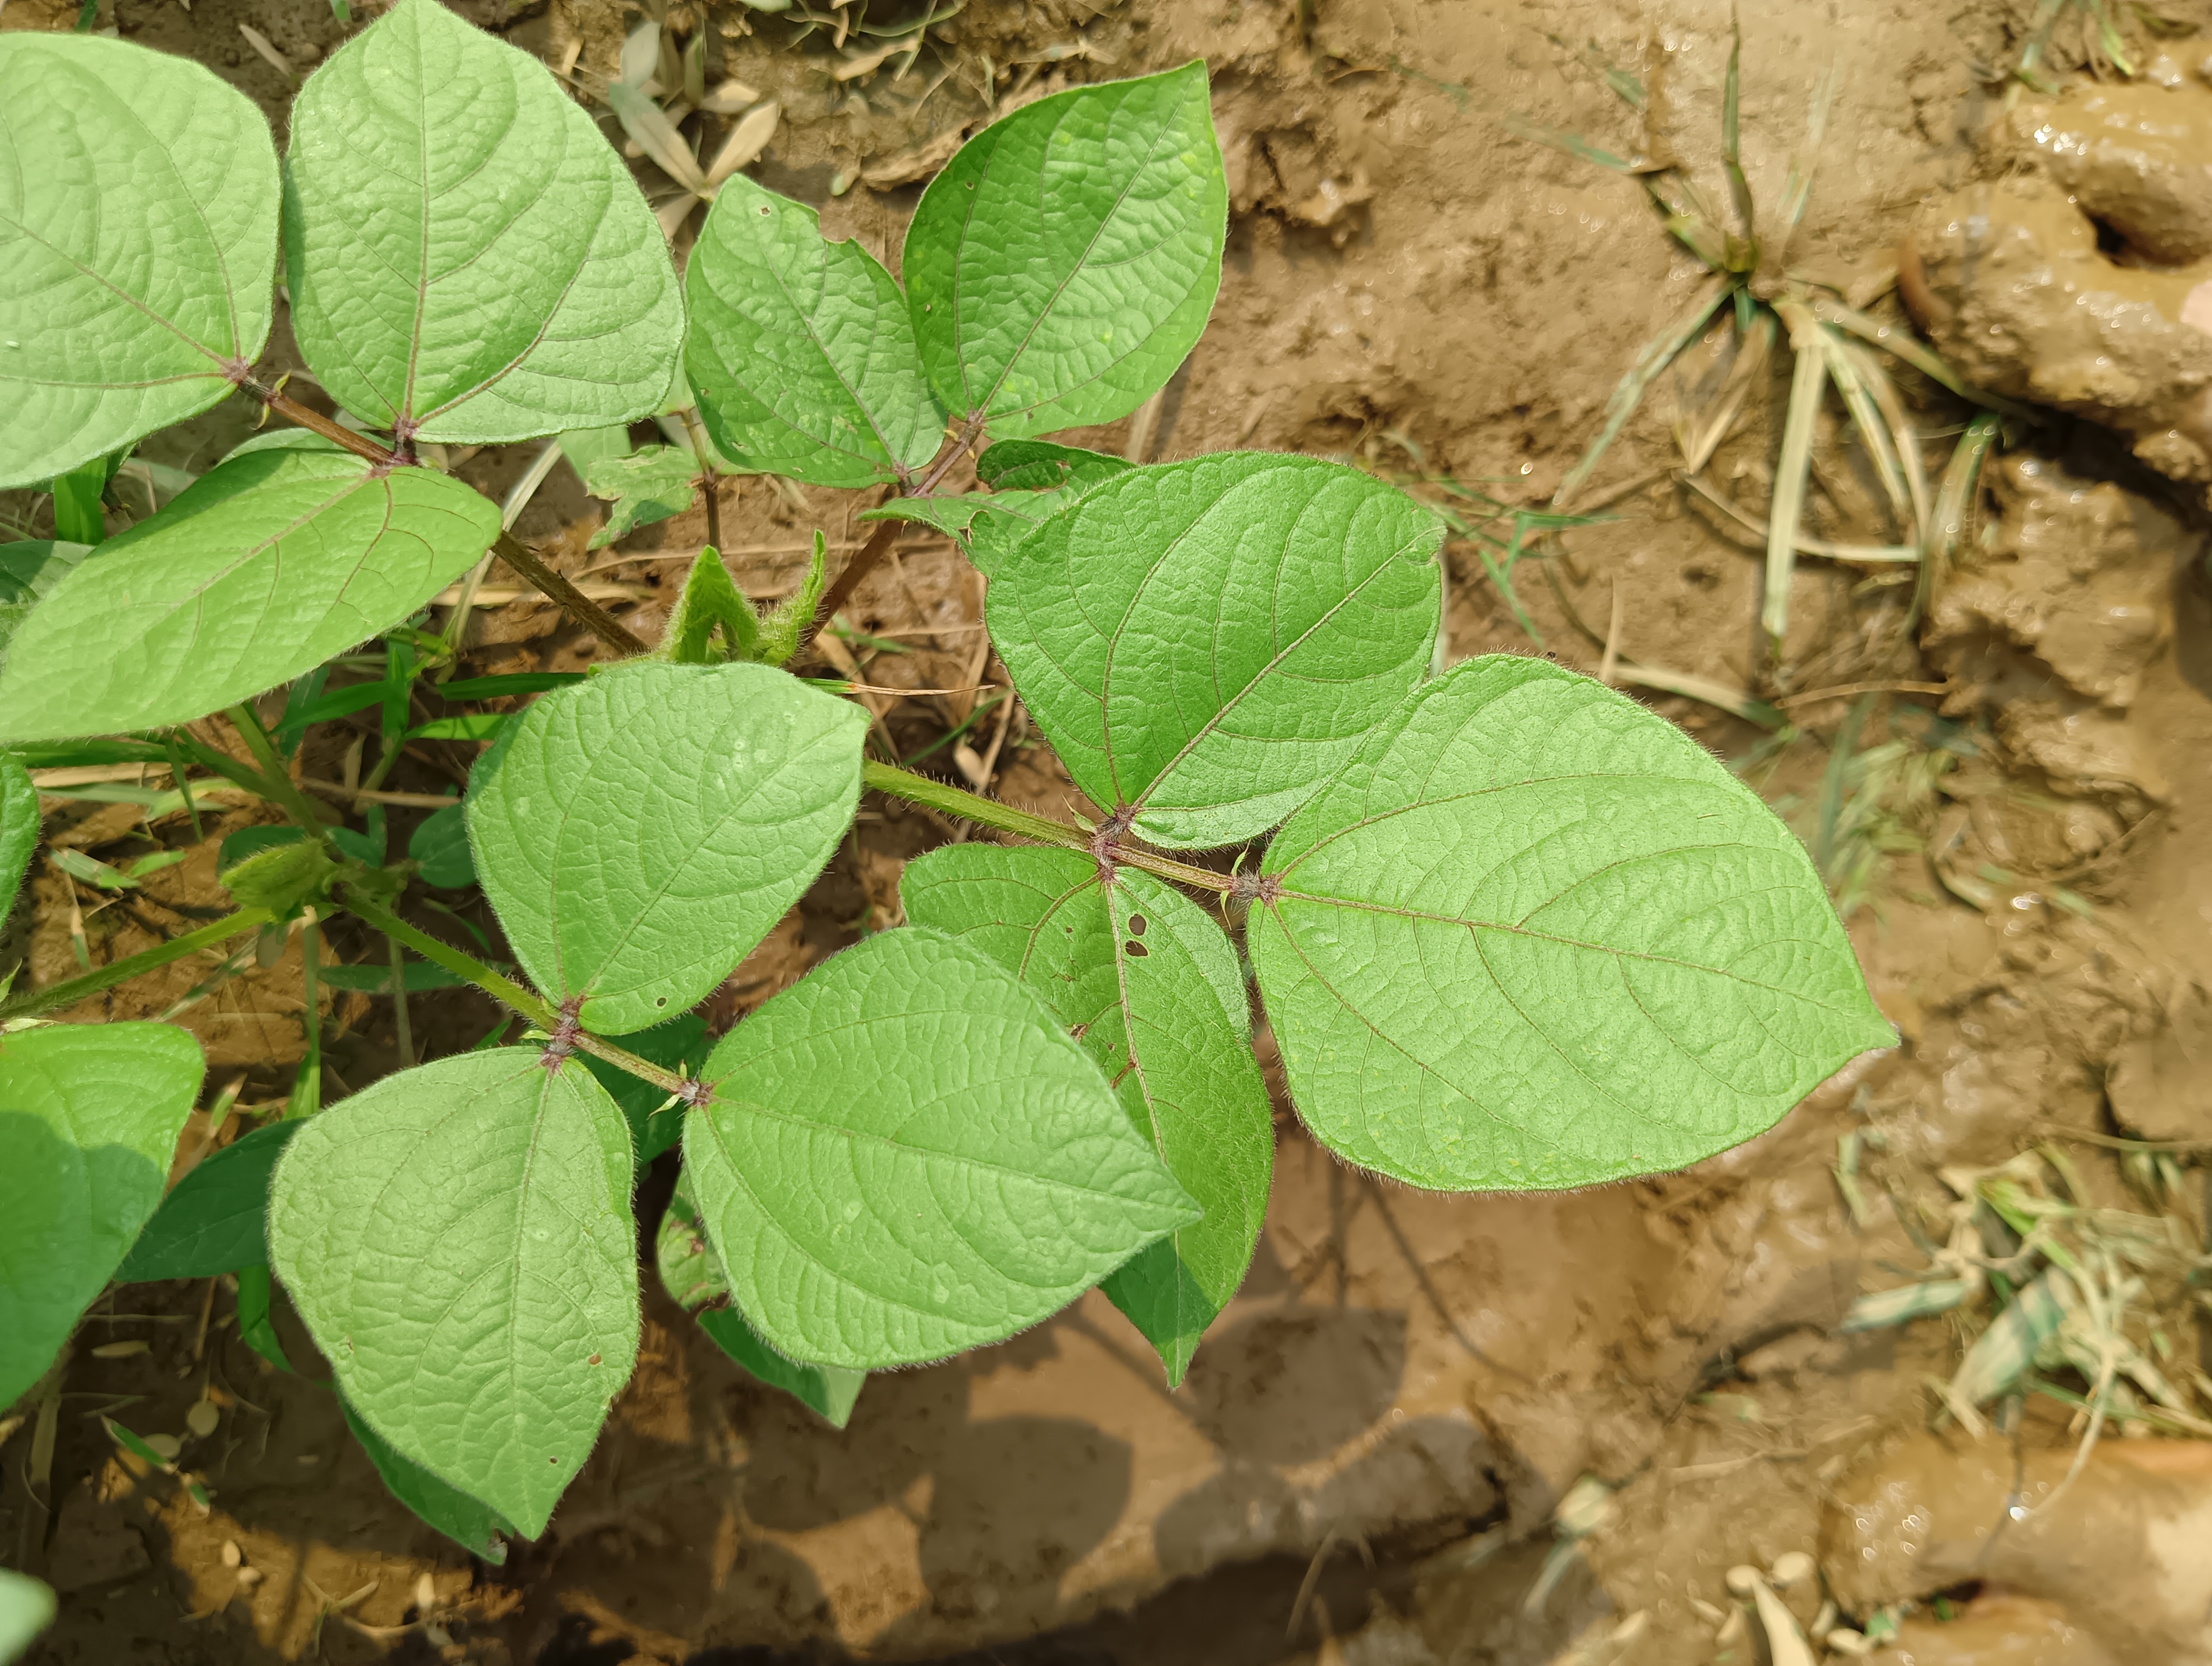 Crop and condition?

mungbean, healthy
